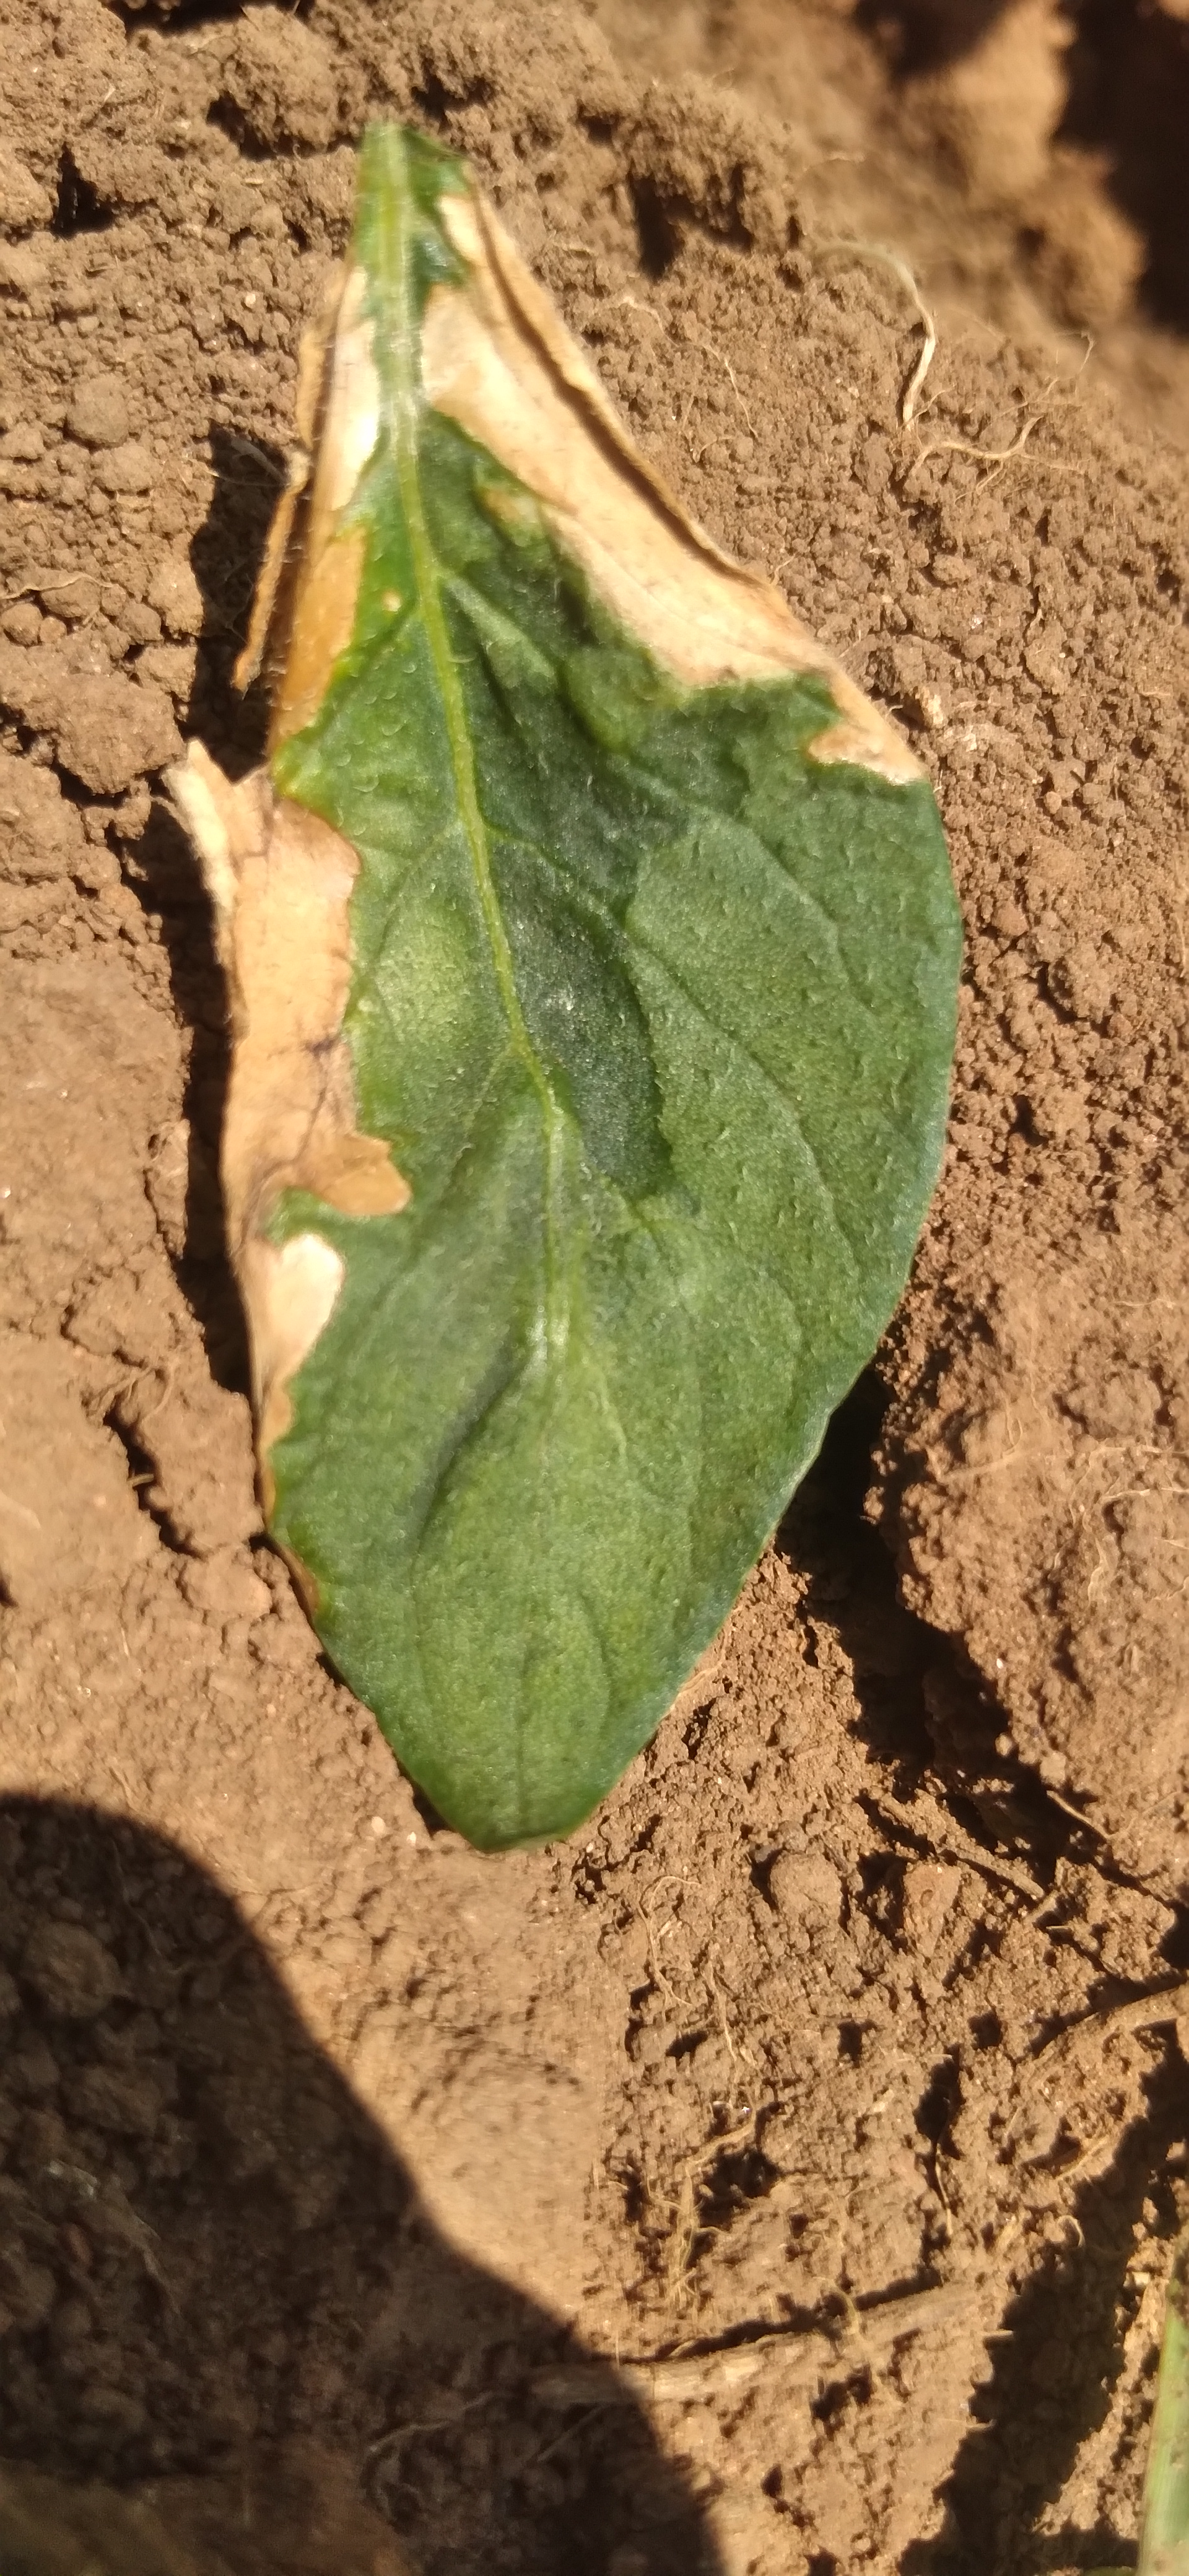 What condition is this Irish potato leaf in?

early blight
